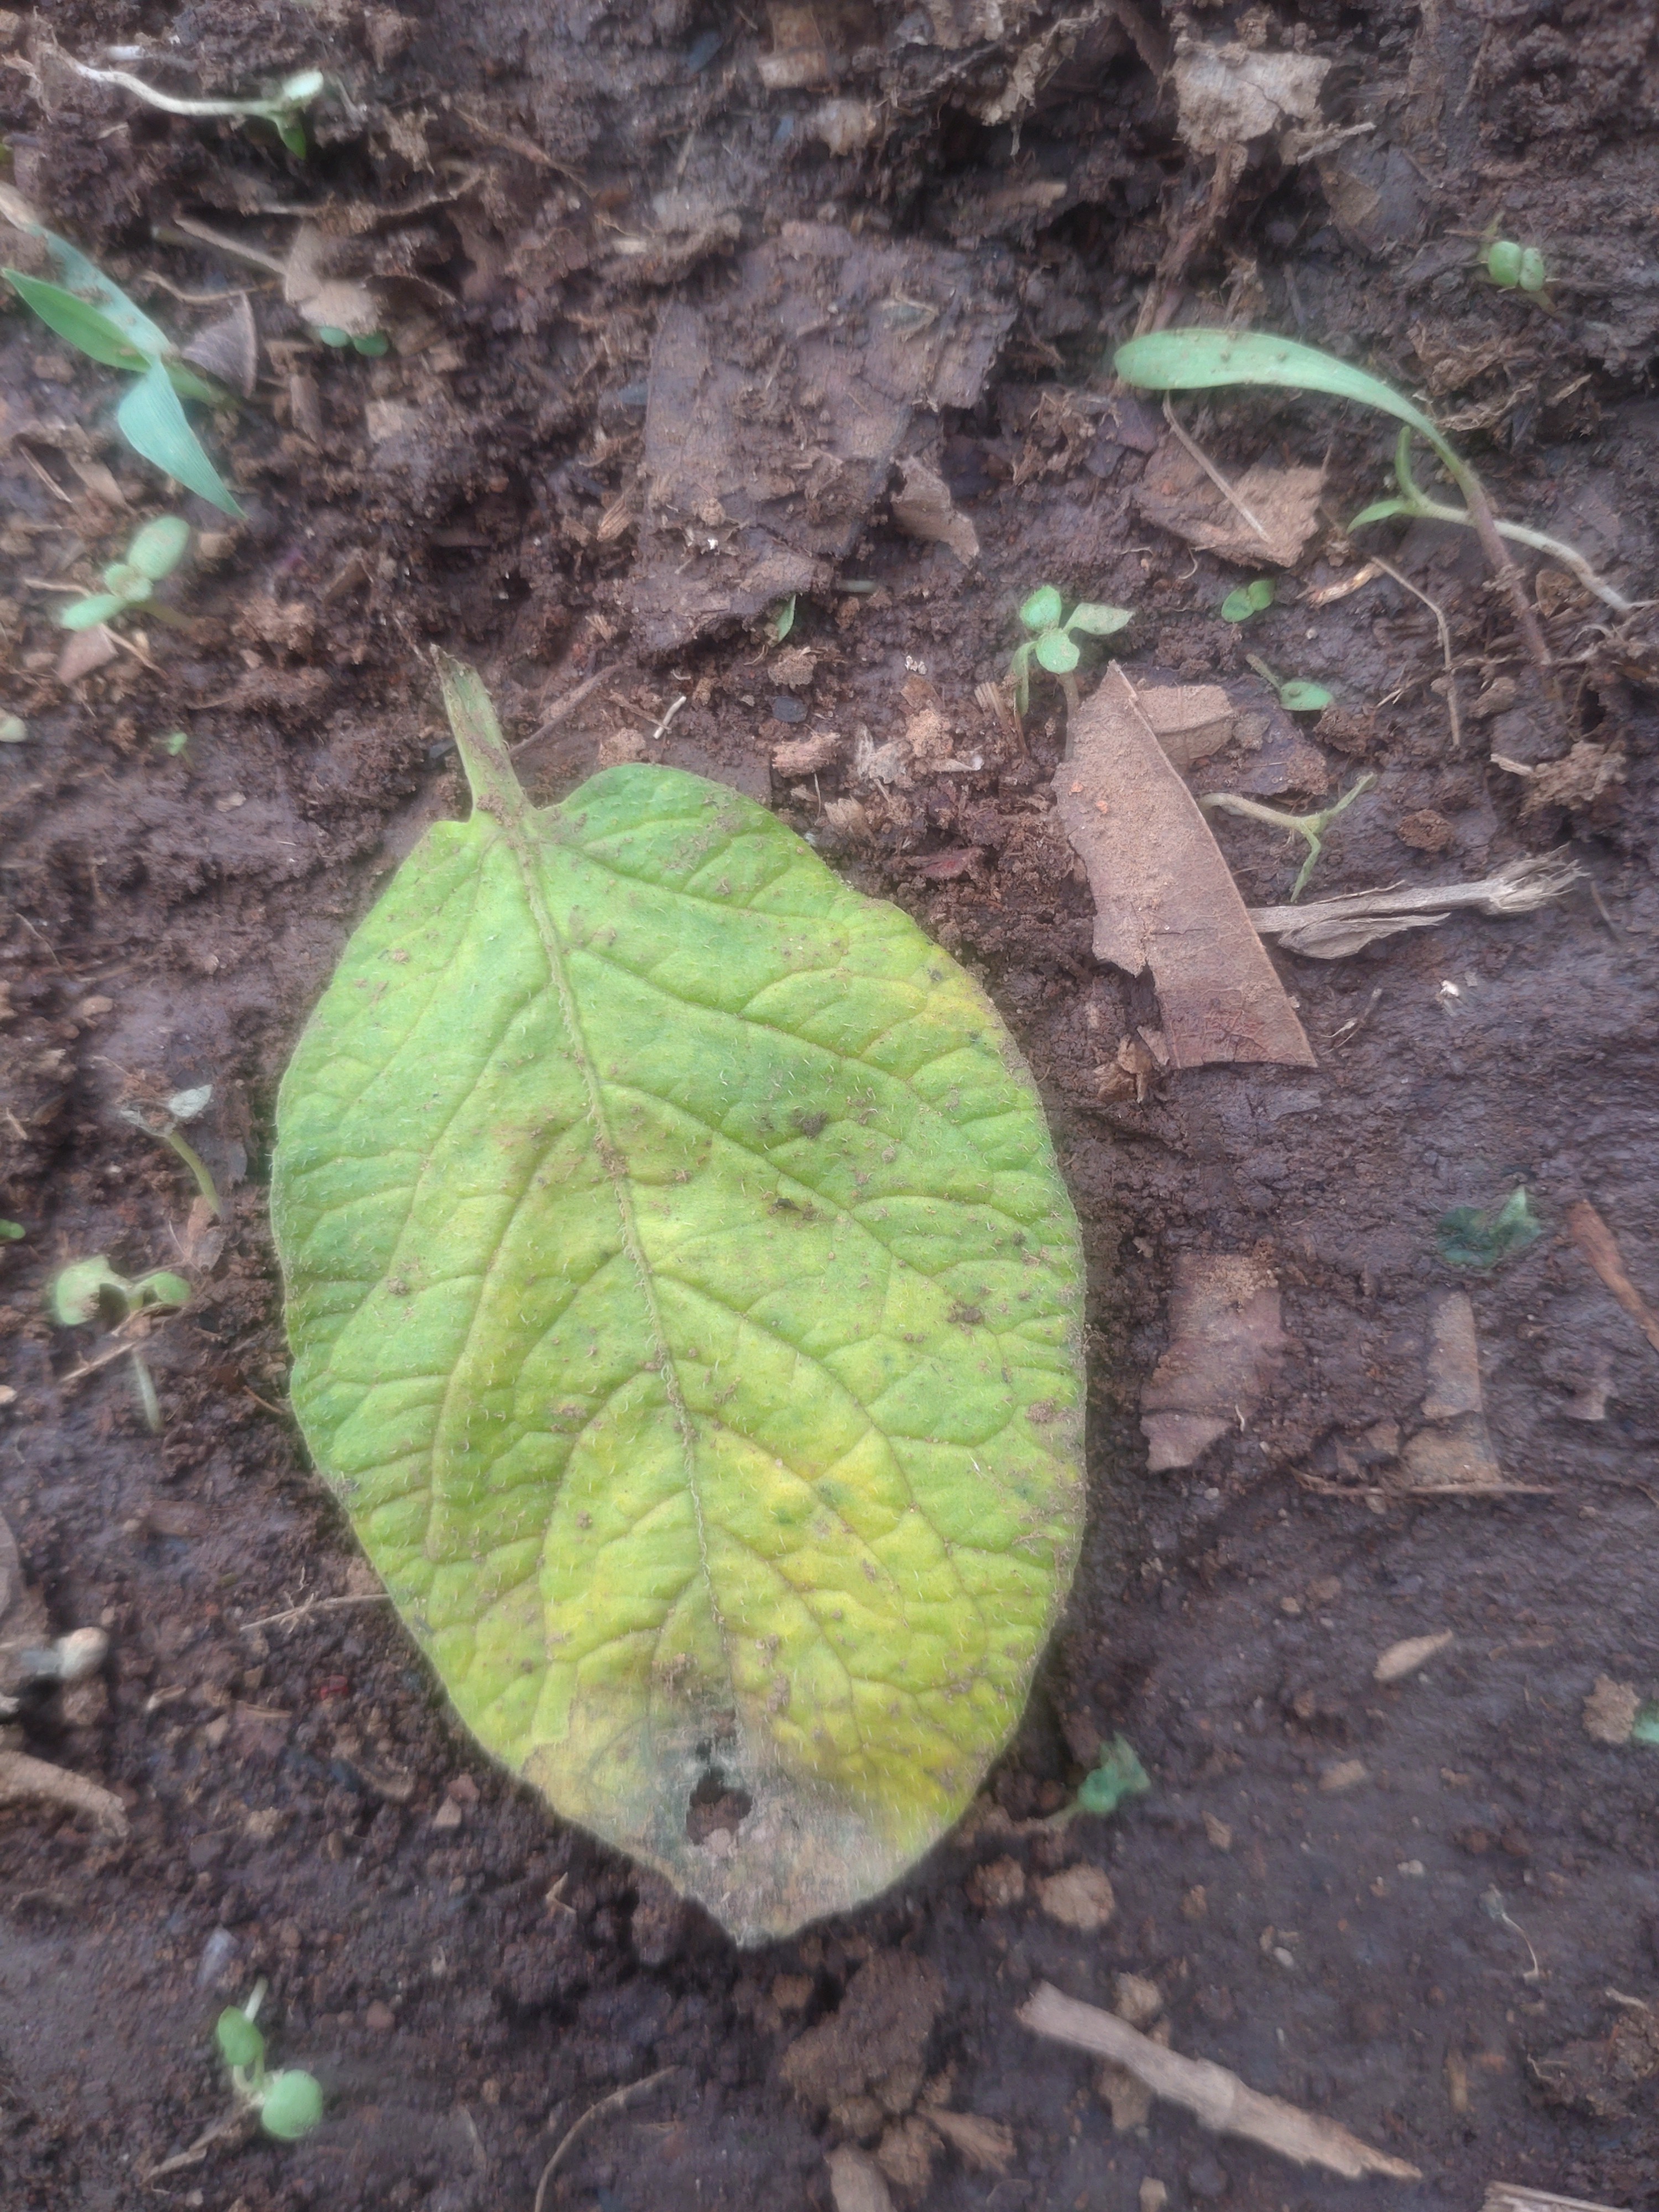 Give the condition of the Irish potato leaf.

late blight
